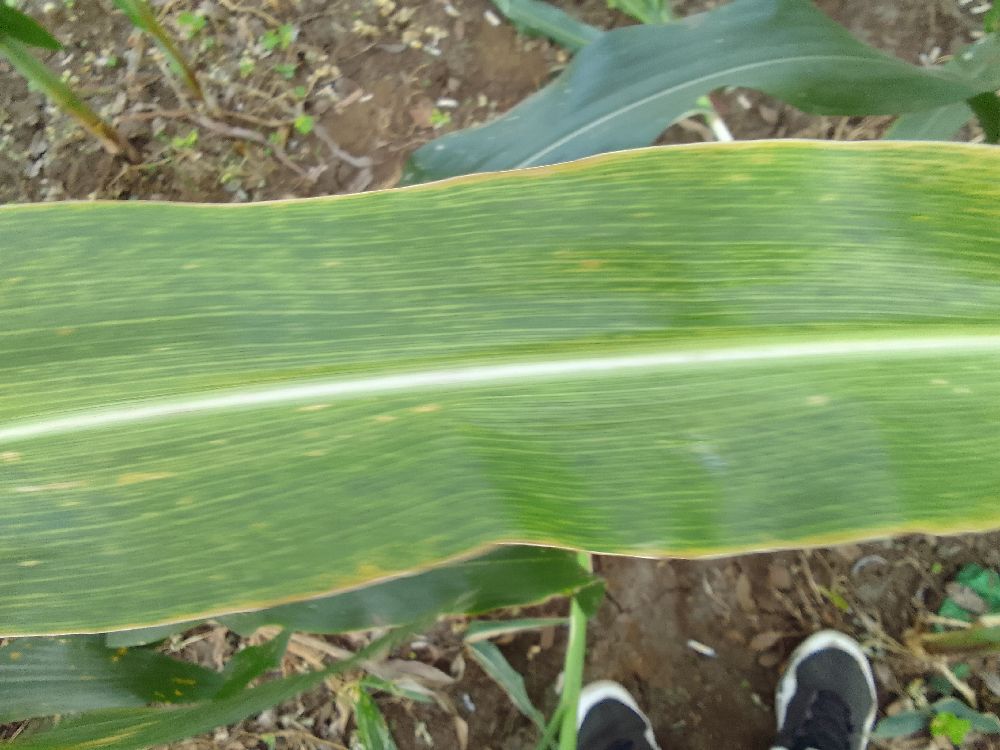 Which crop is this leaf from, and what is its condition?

maize, maize lethal necrosis
